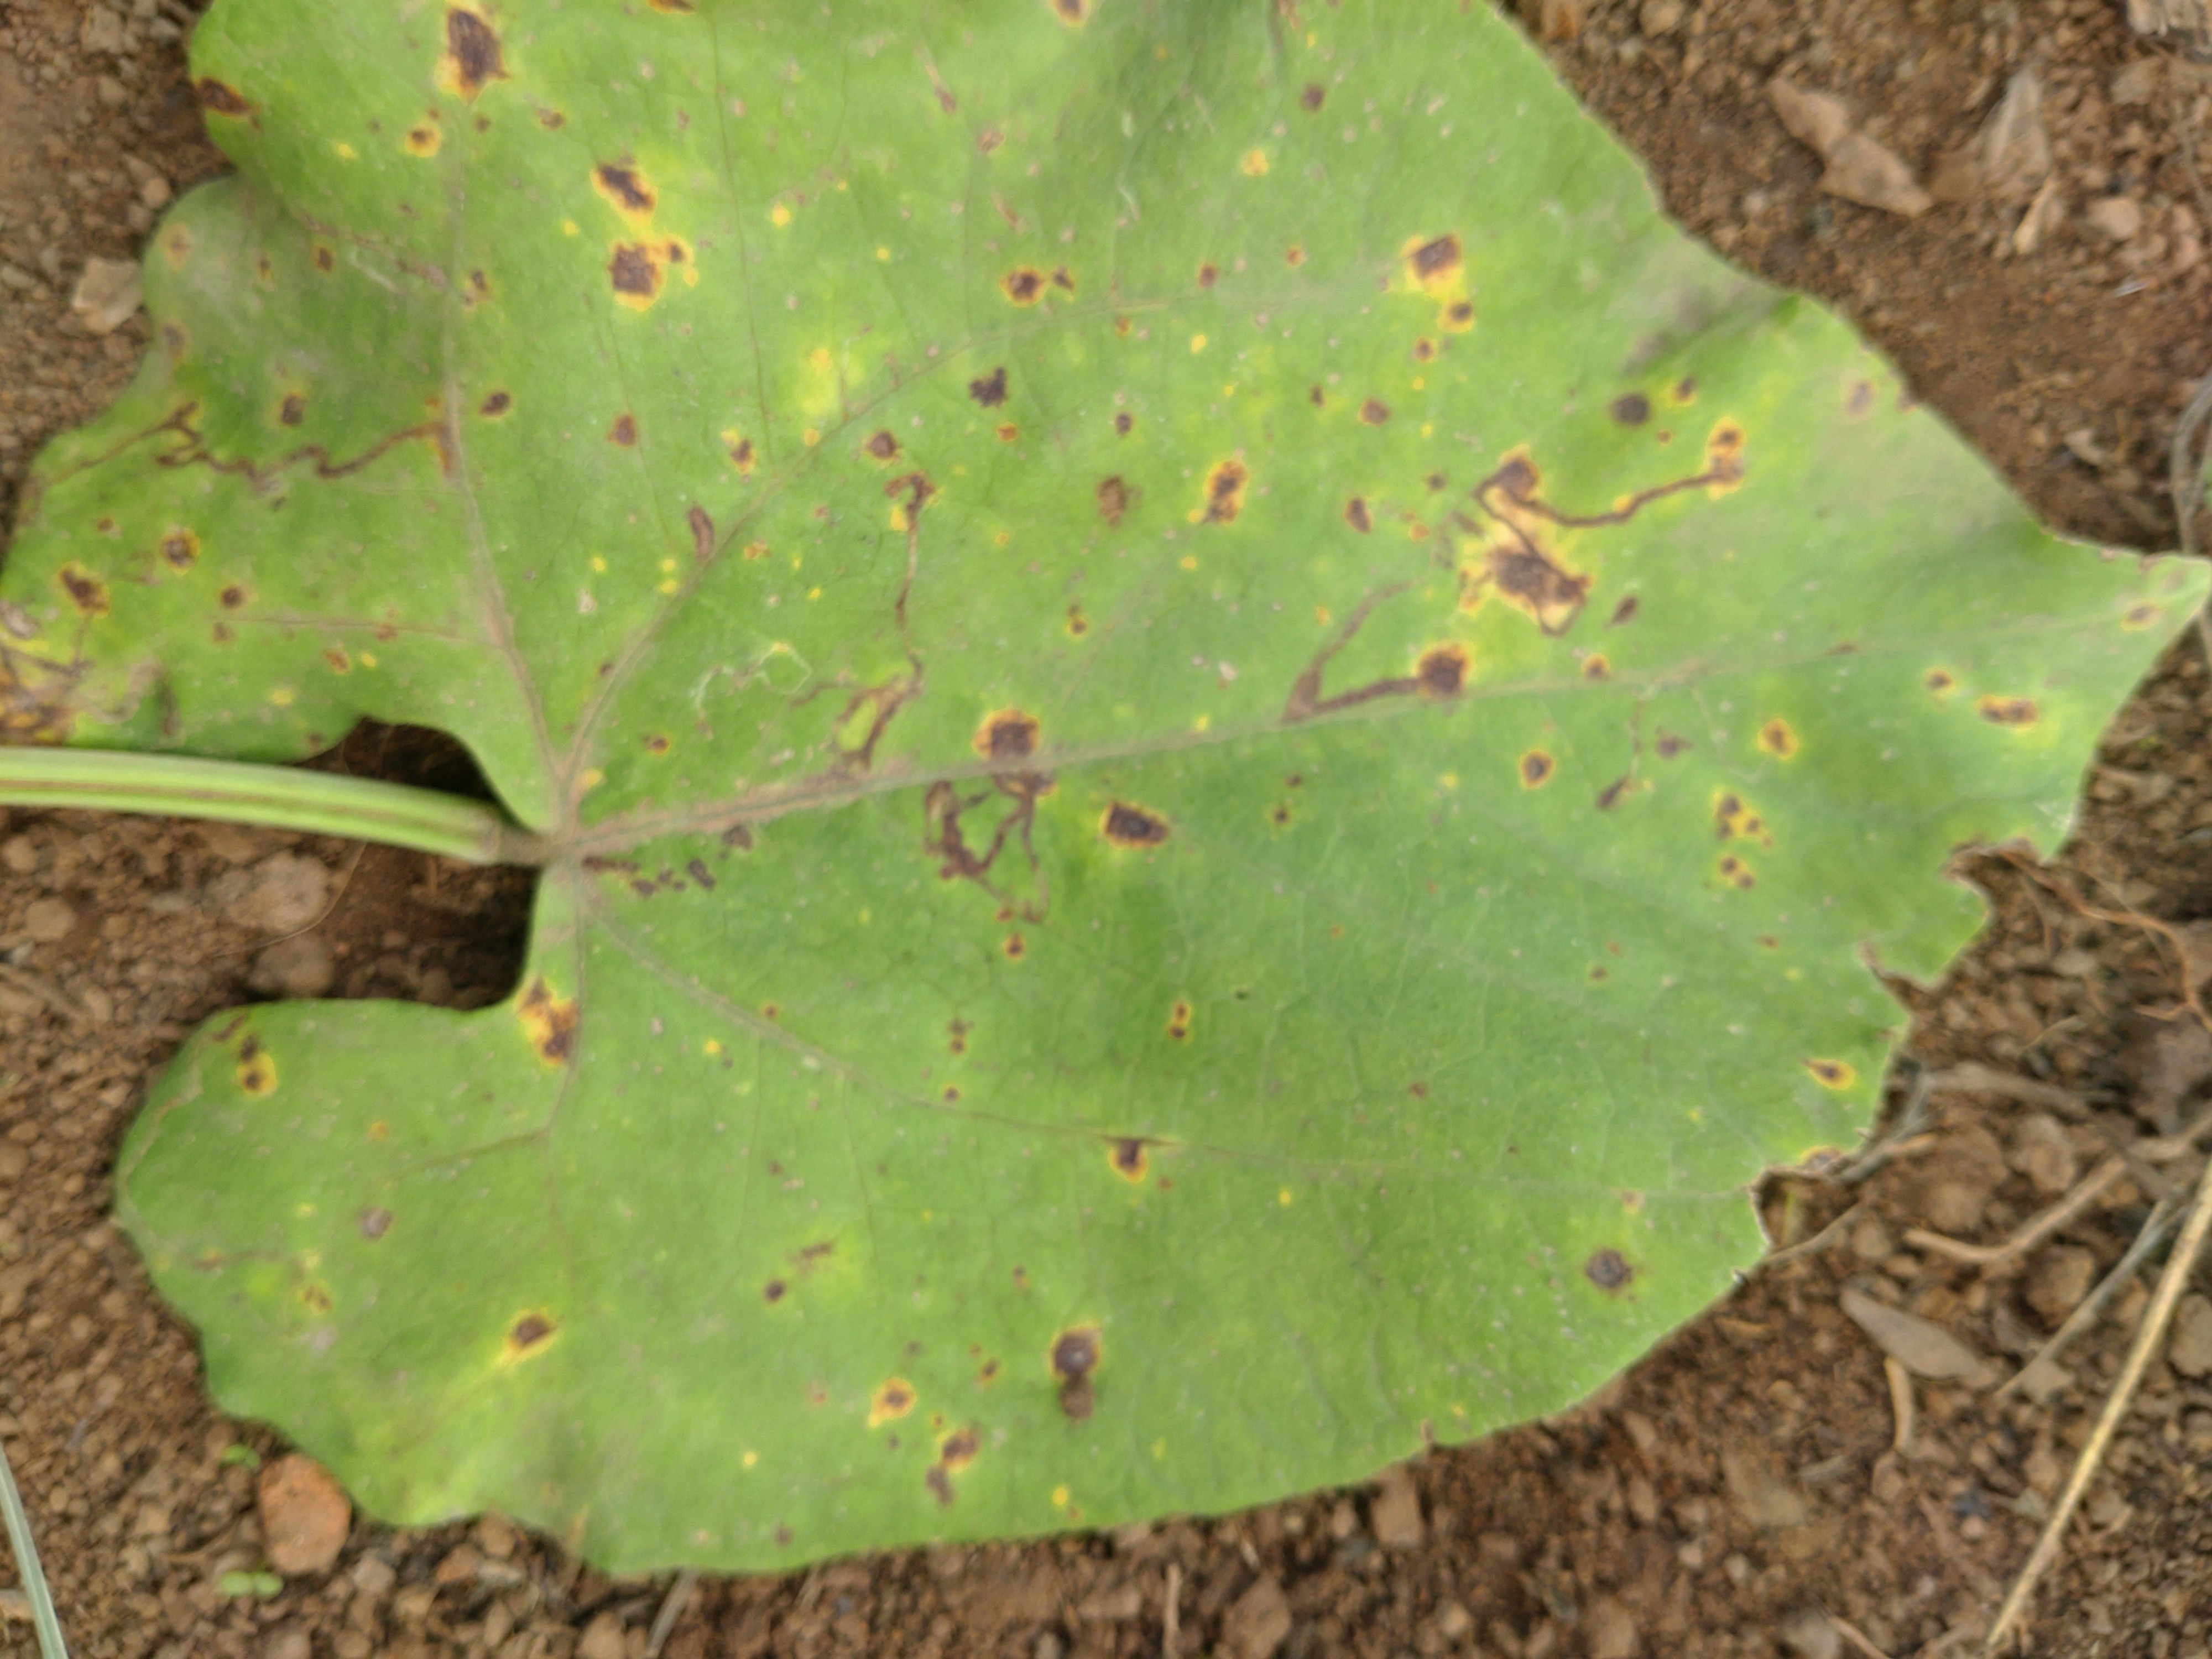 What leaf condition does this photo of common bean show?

rust
